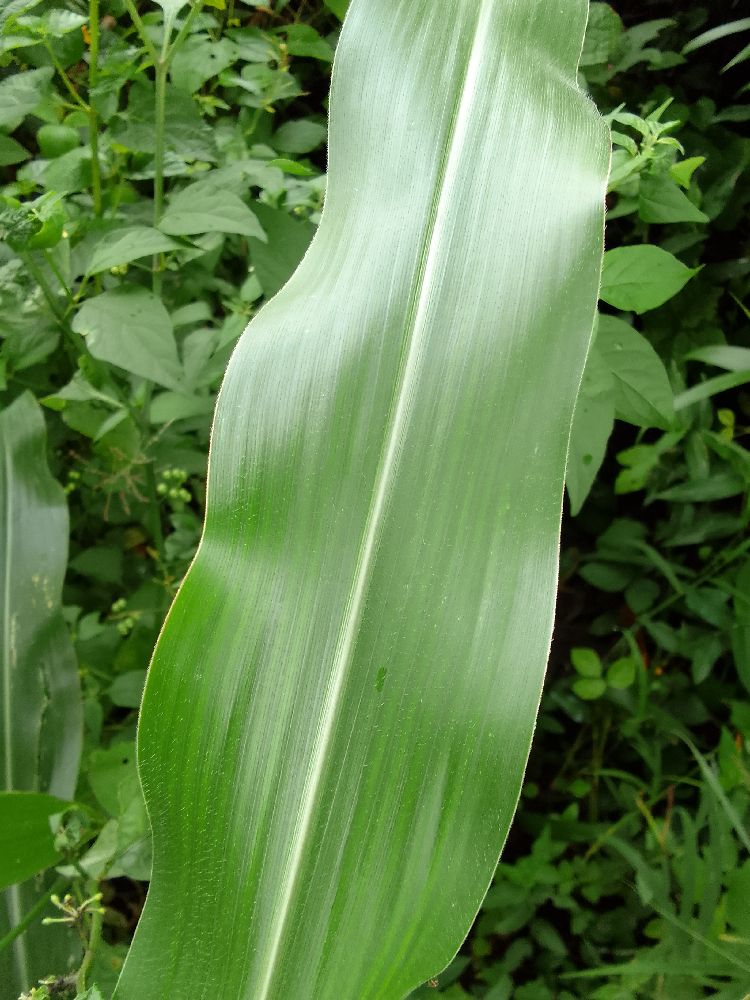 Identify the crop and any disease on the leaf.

maize, healthy
